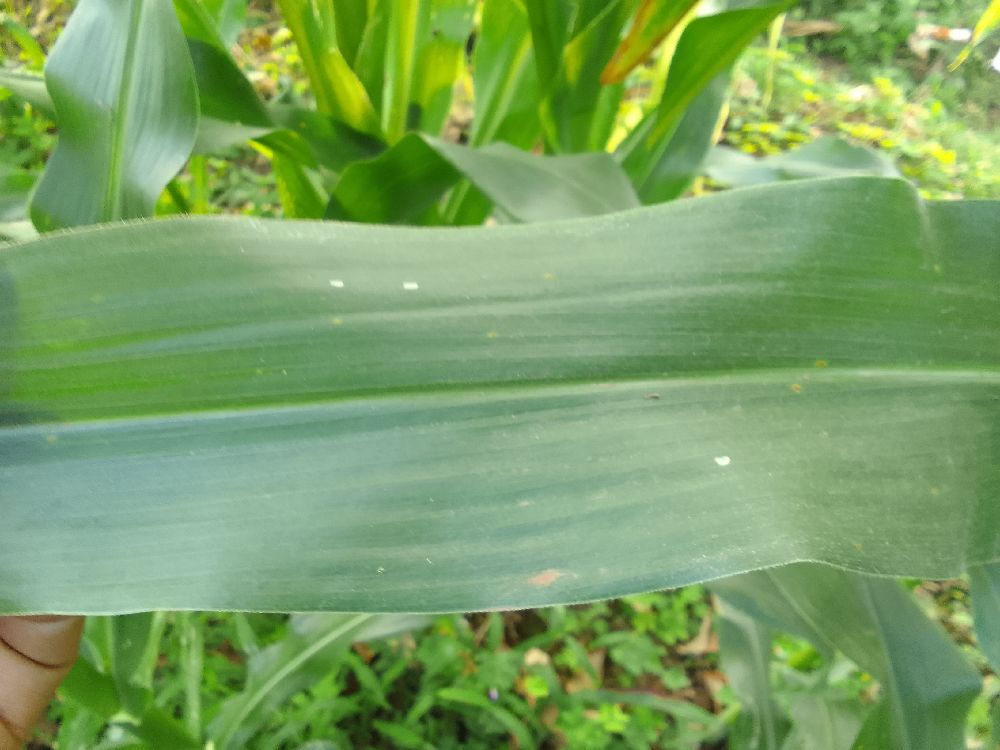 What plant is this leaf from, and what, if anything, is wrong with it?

maize, healthy
